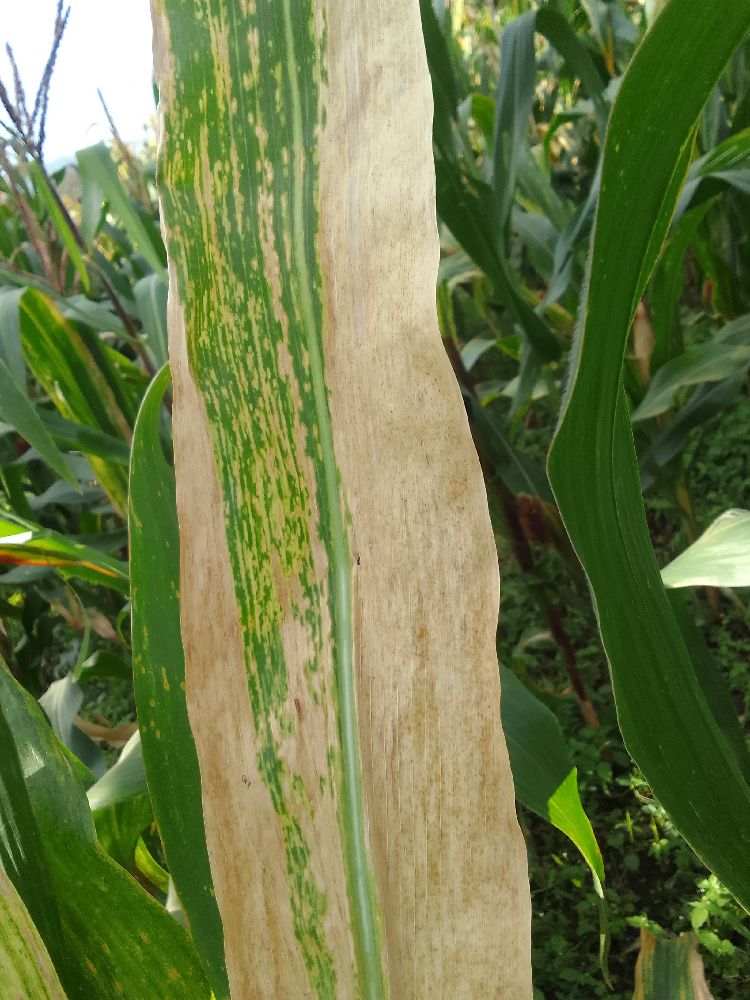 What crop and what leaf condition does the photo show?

maize, maize lethal necrosis
